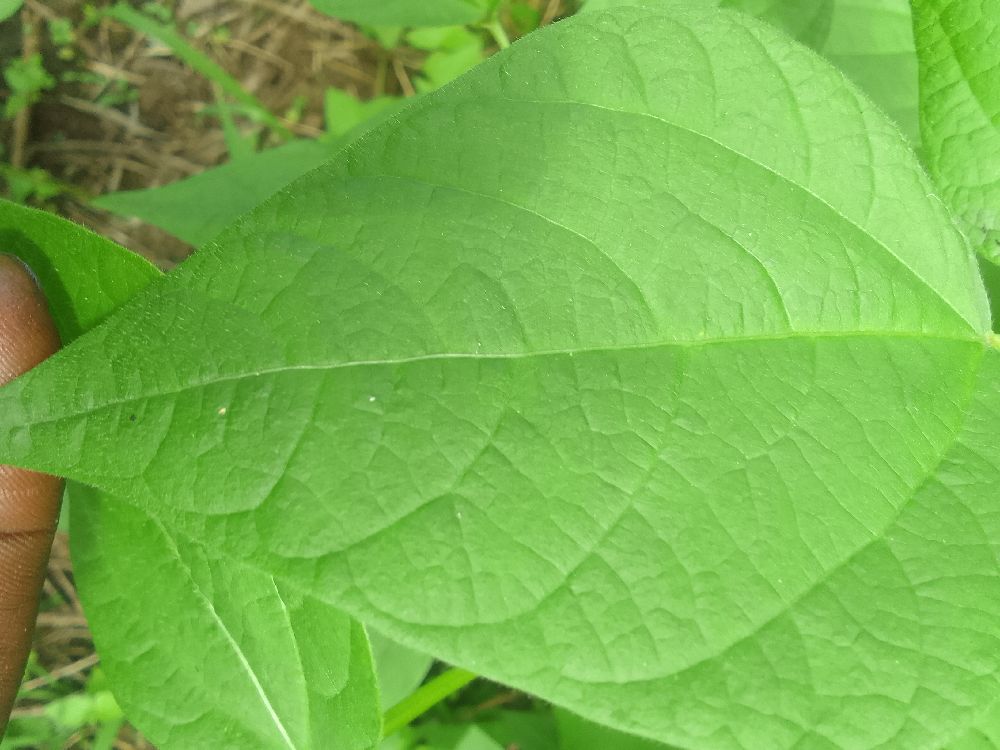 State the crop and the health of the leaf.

common bean, healthy
